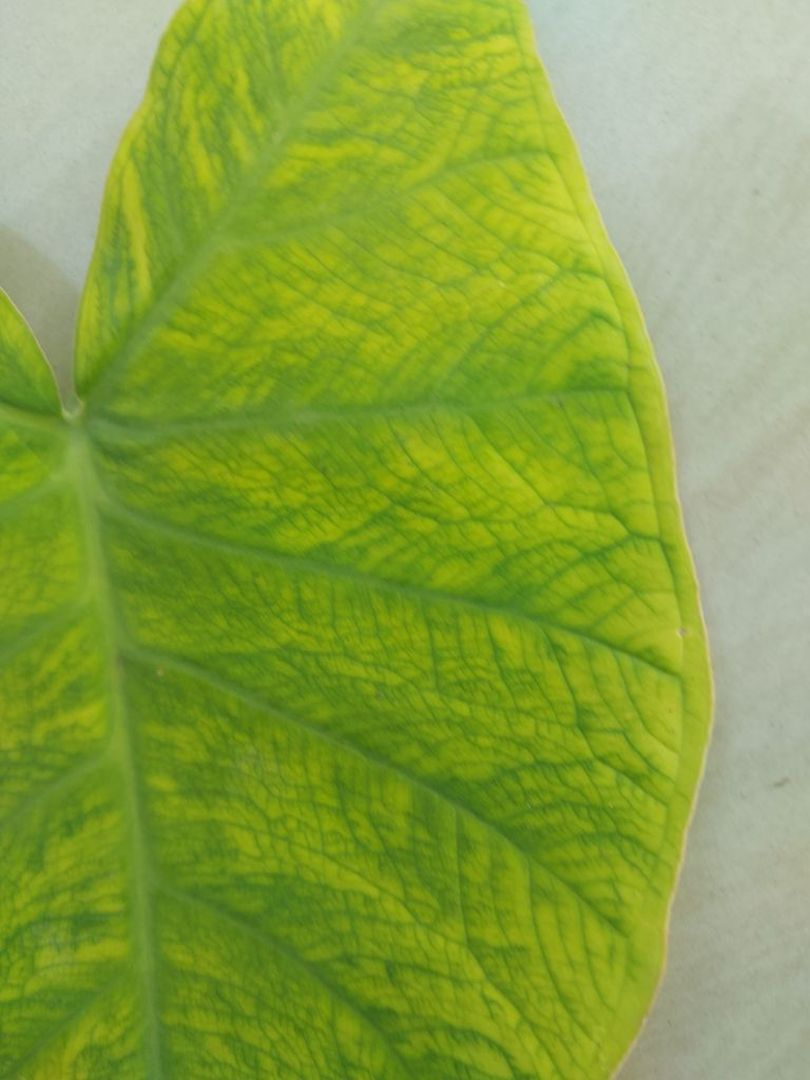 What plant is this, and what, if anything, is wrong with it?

taro, mosaic
